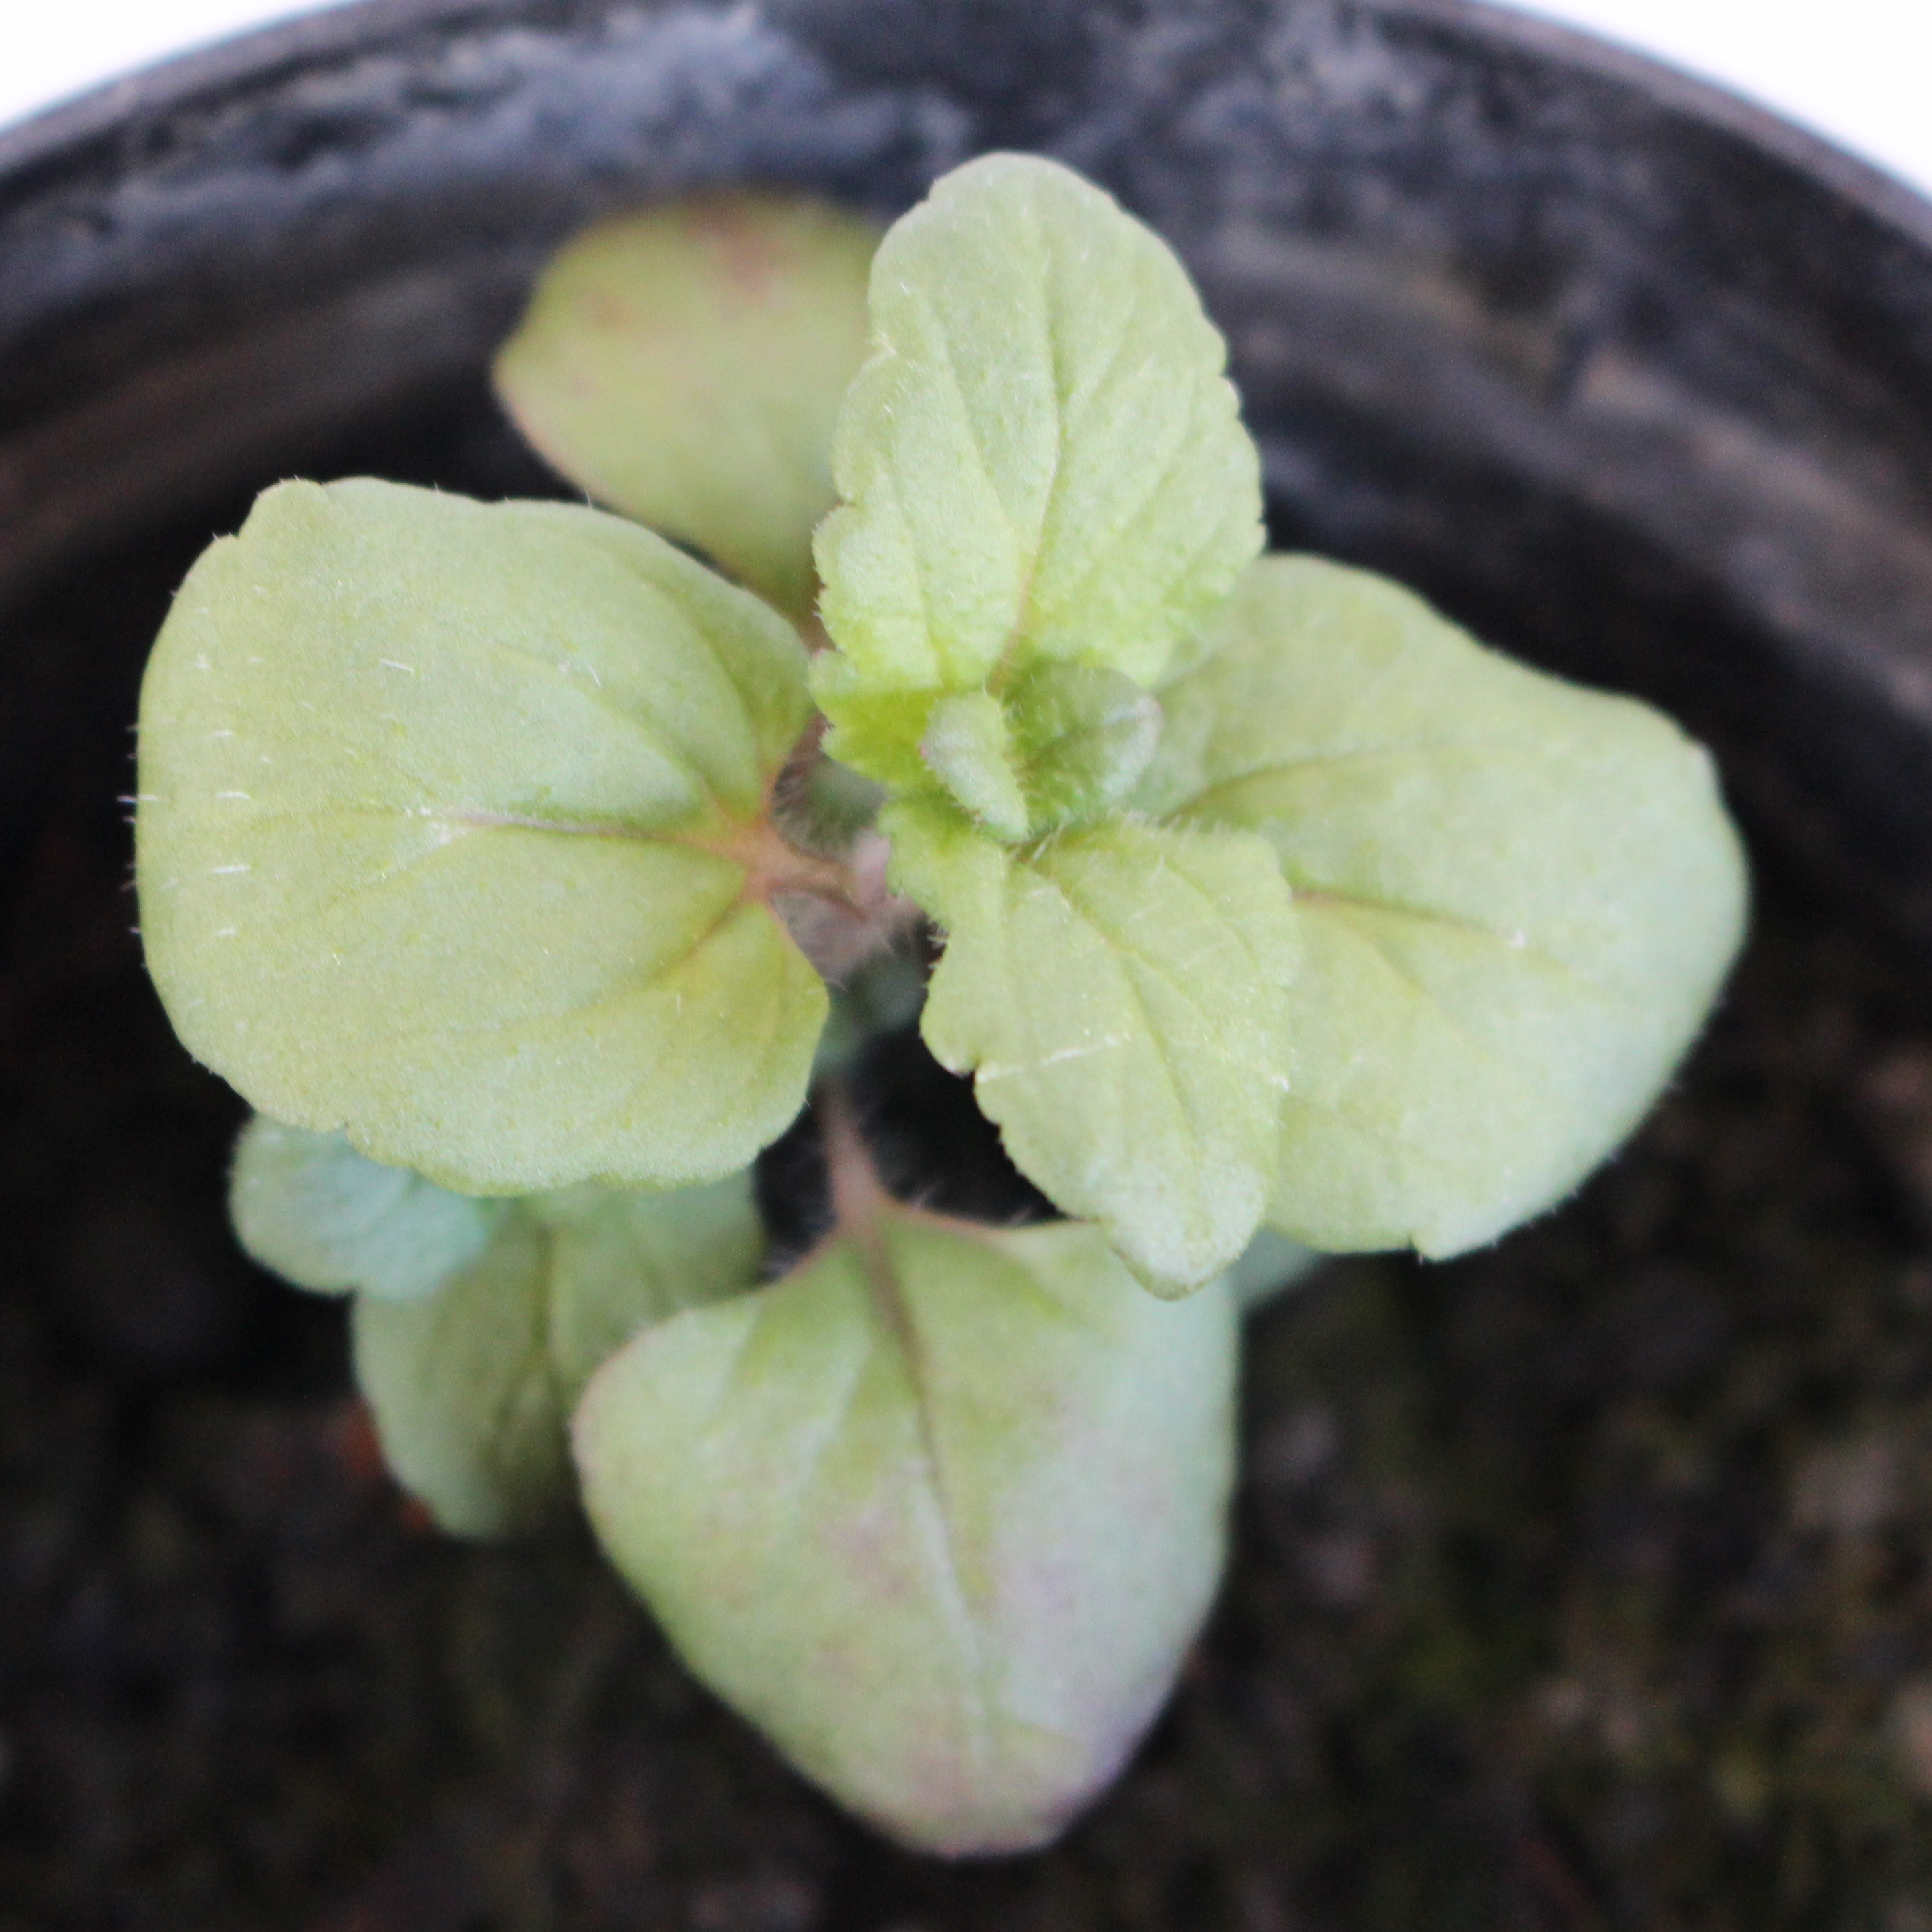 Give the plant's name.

Veronica persica
